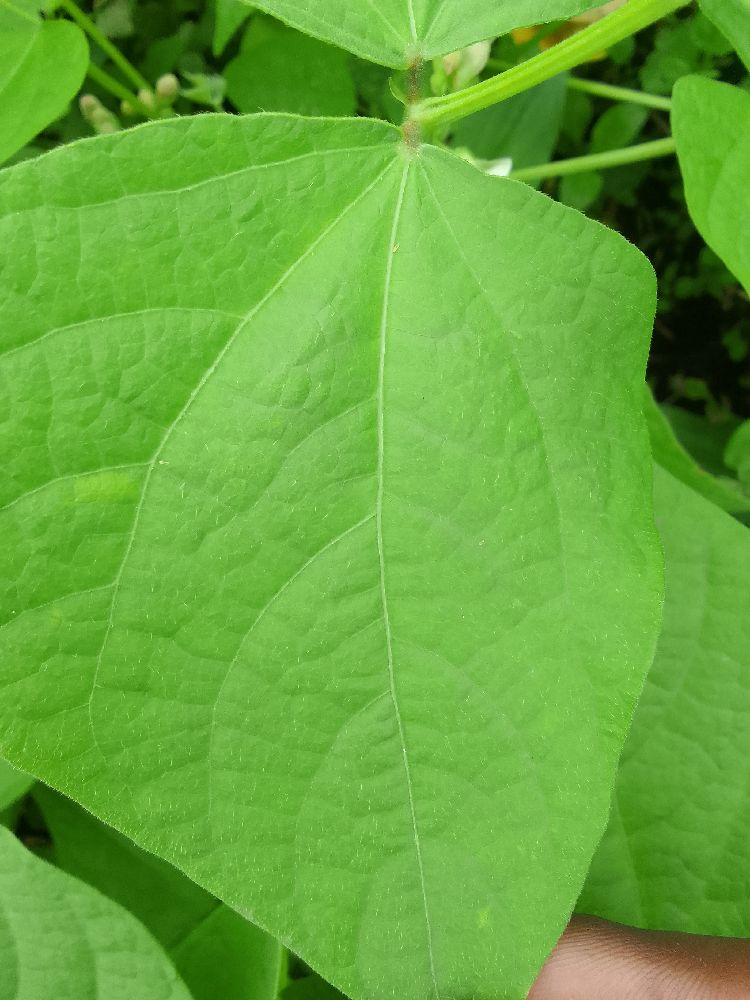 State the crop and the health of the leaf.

common bean, healthy
